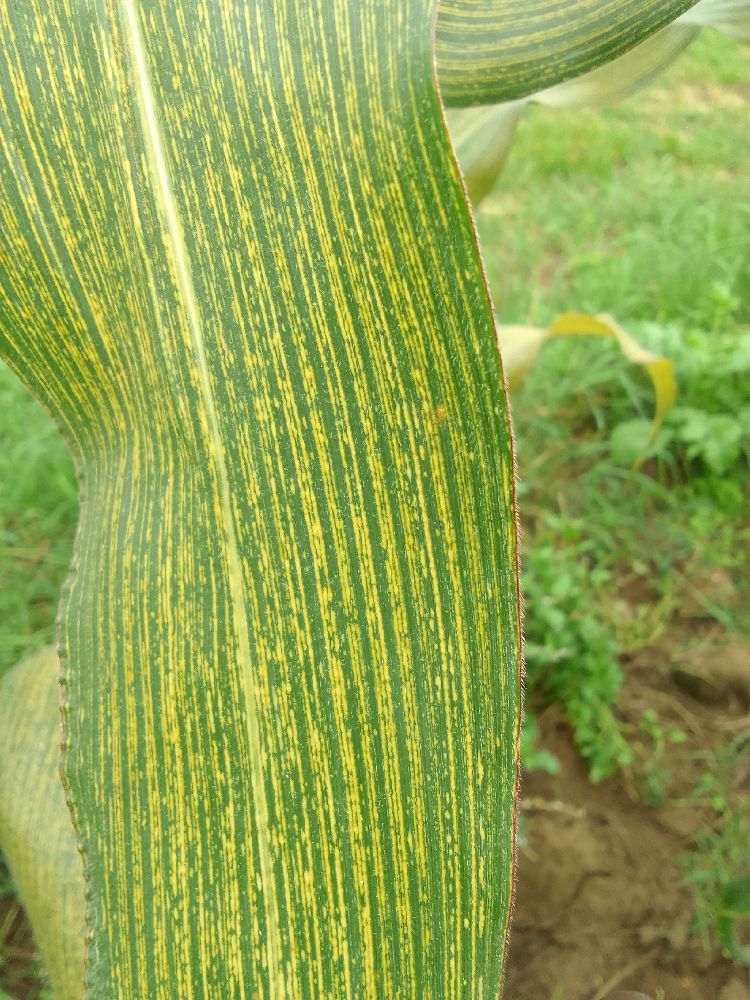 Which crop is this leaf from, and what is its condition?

maize, maize streak virus
